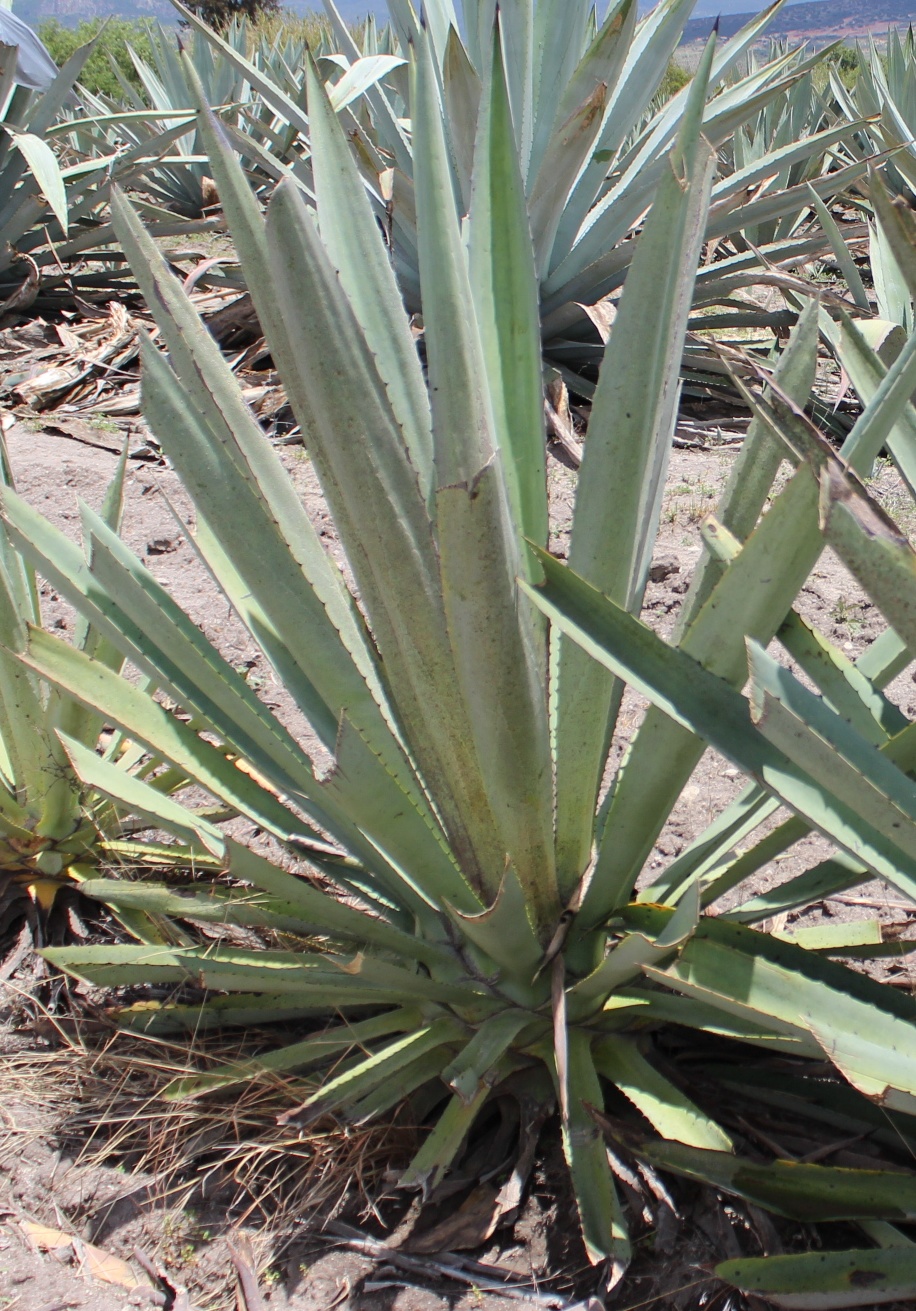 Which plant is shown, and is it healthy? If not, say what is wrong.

agave, spotted
